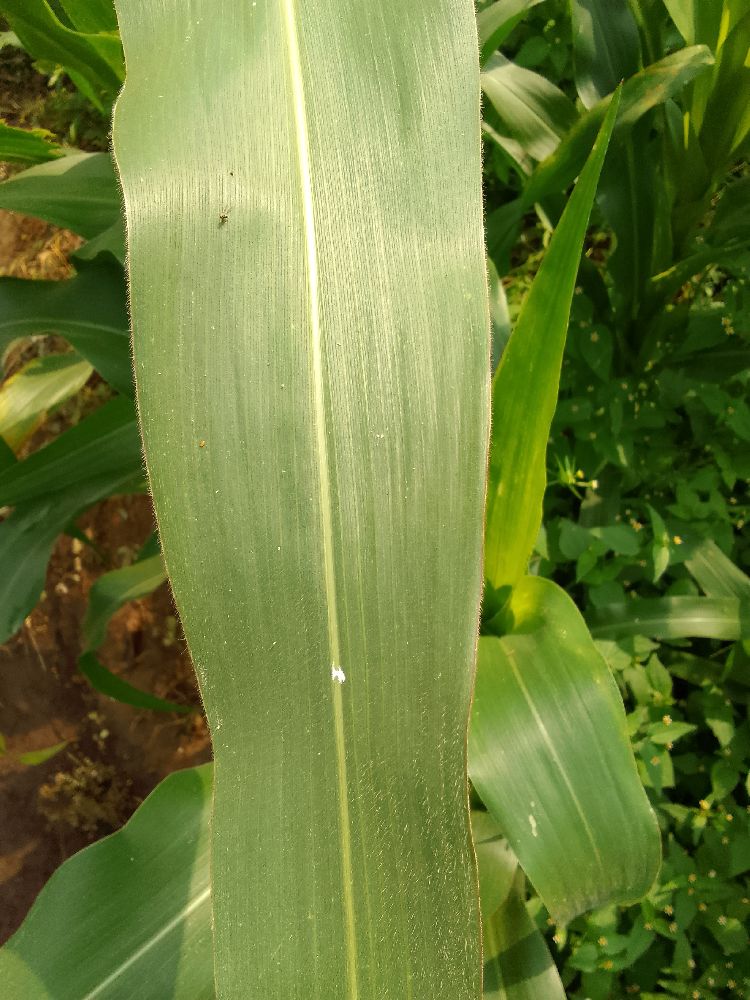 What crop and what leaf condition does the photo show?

maize, healthy
